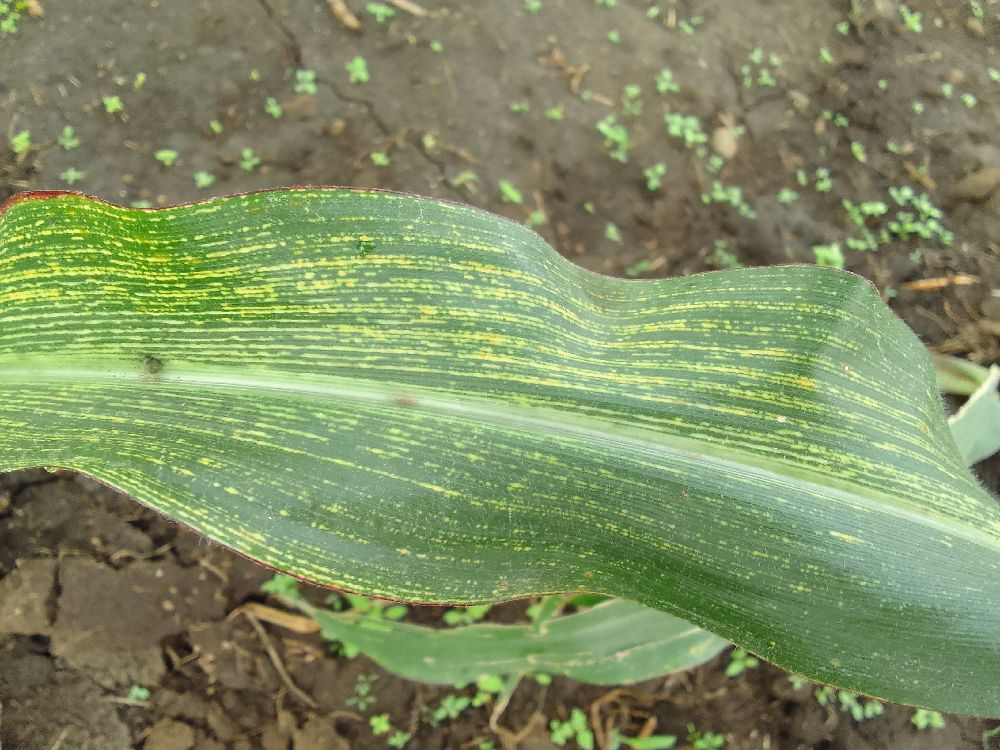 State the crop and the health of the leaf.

maize, maize streak virus
